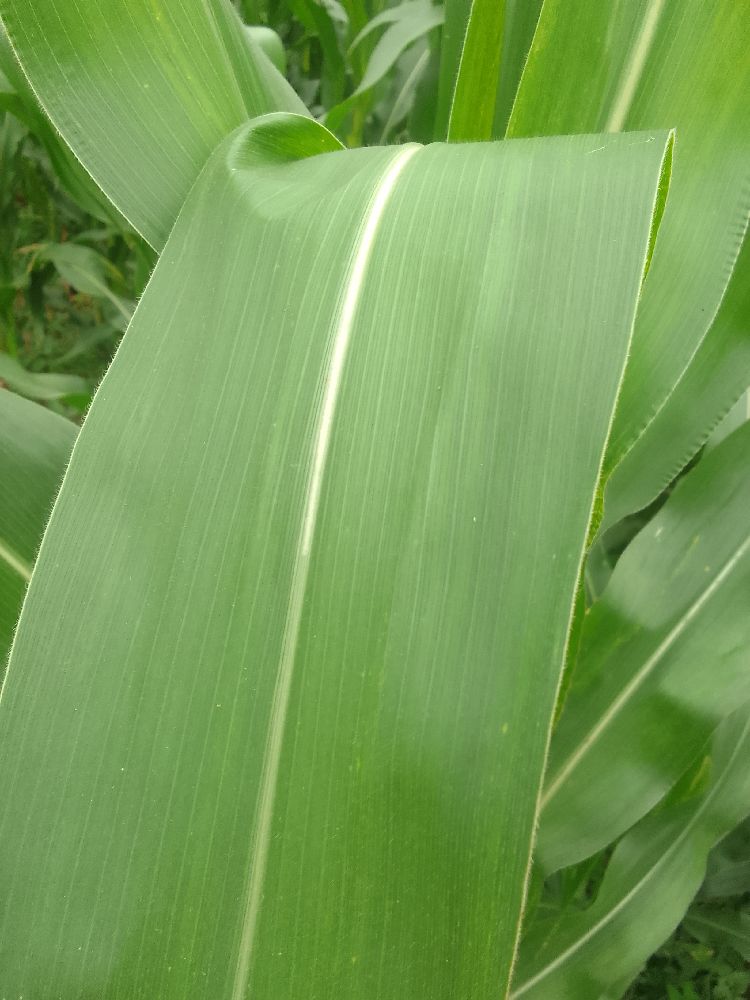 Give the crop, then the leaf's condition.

maize, healthy
